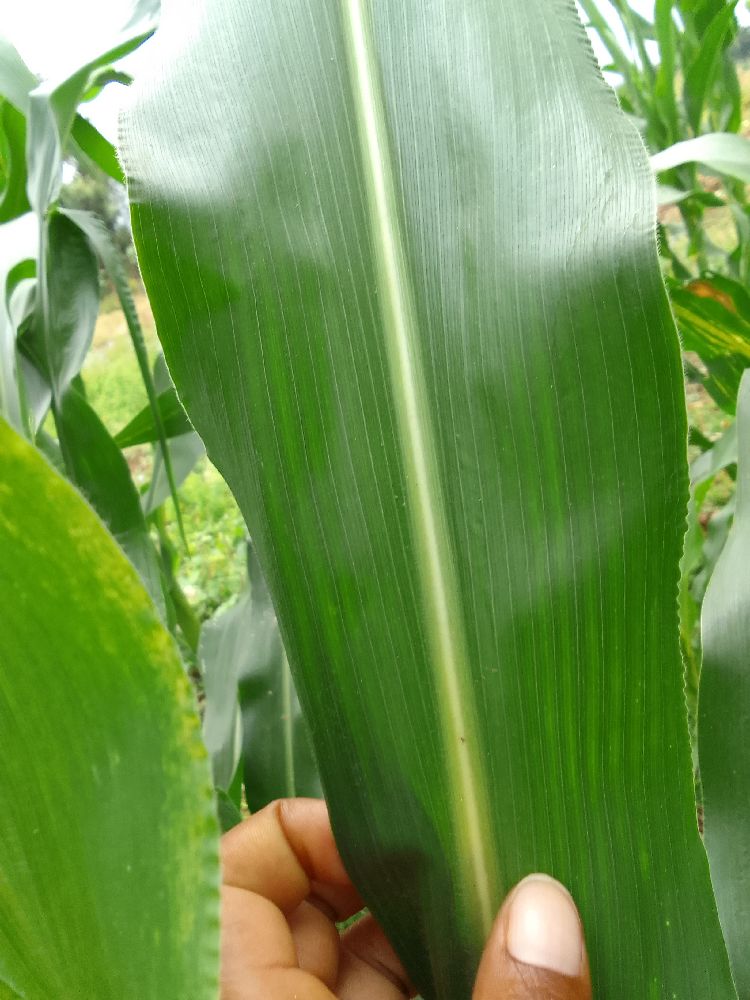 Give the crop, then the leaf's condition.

maize, healthy
